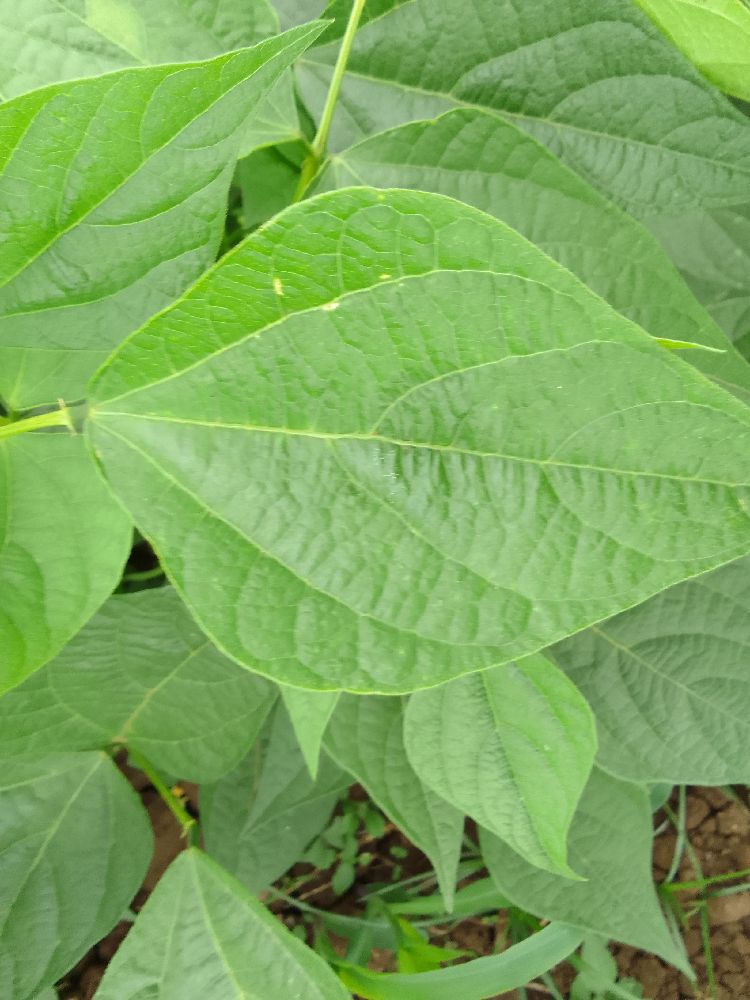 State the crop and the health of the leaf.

common bean, healthy
